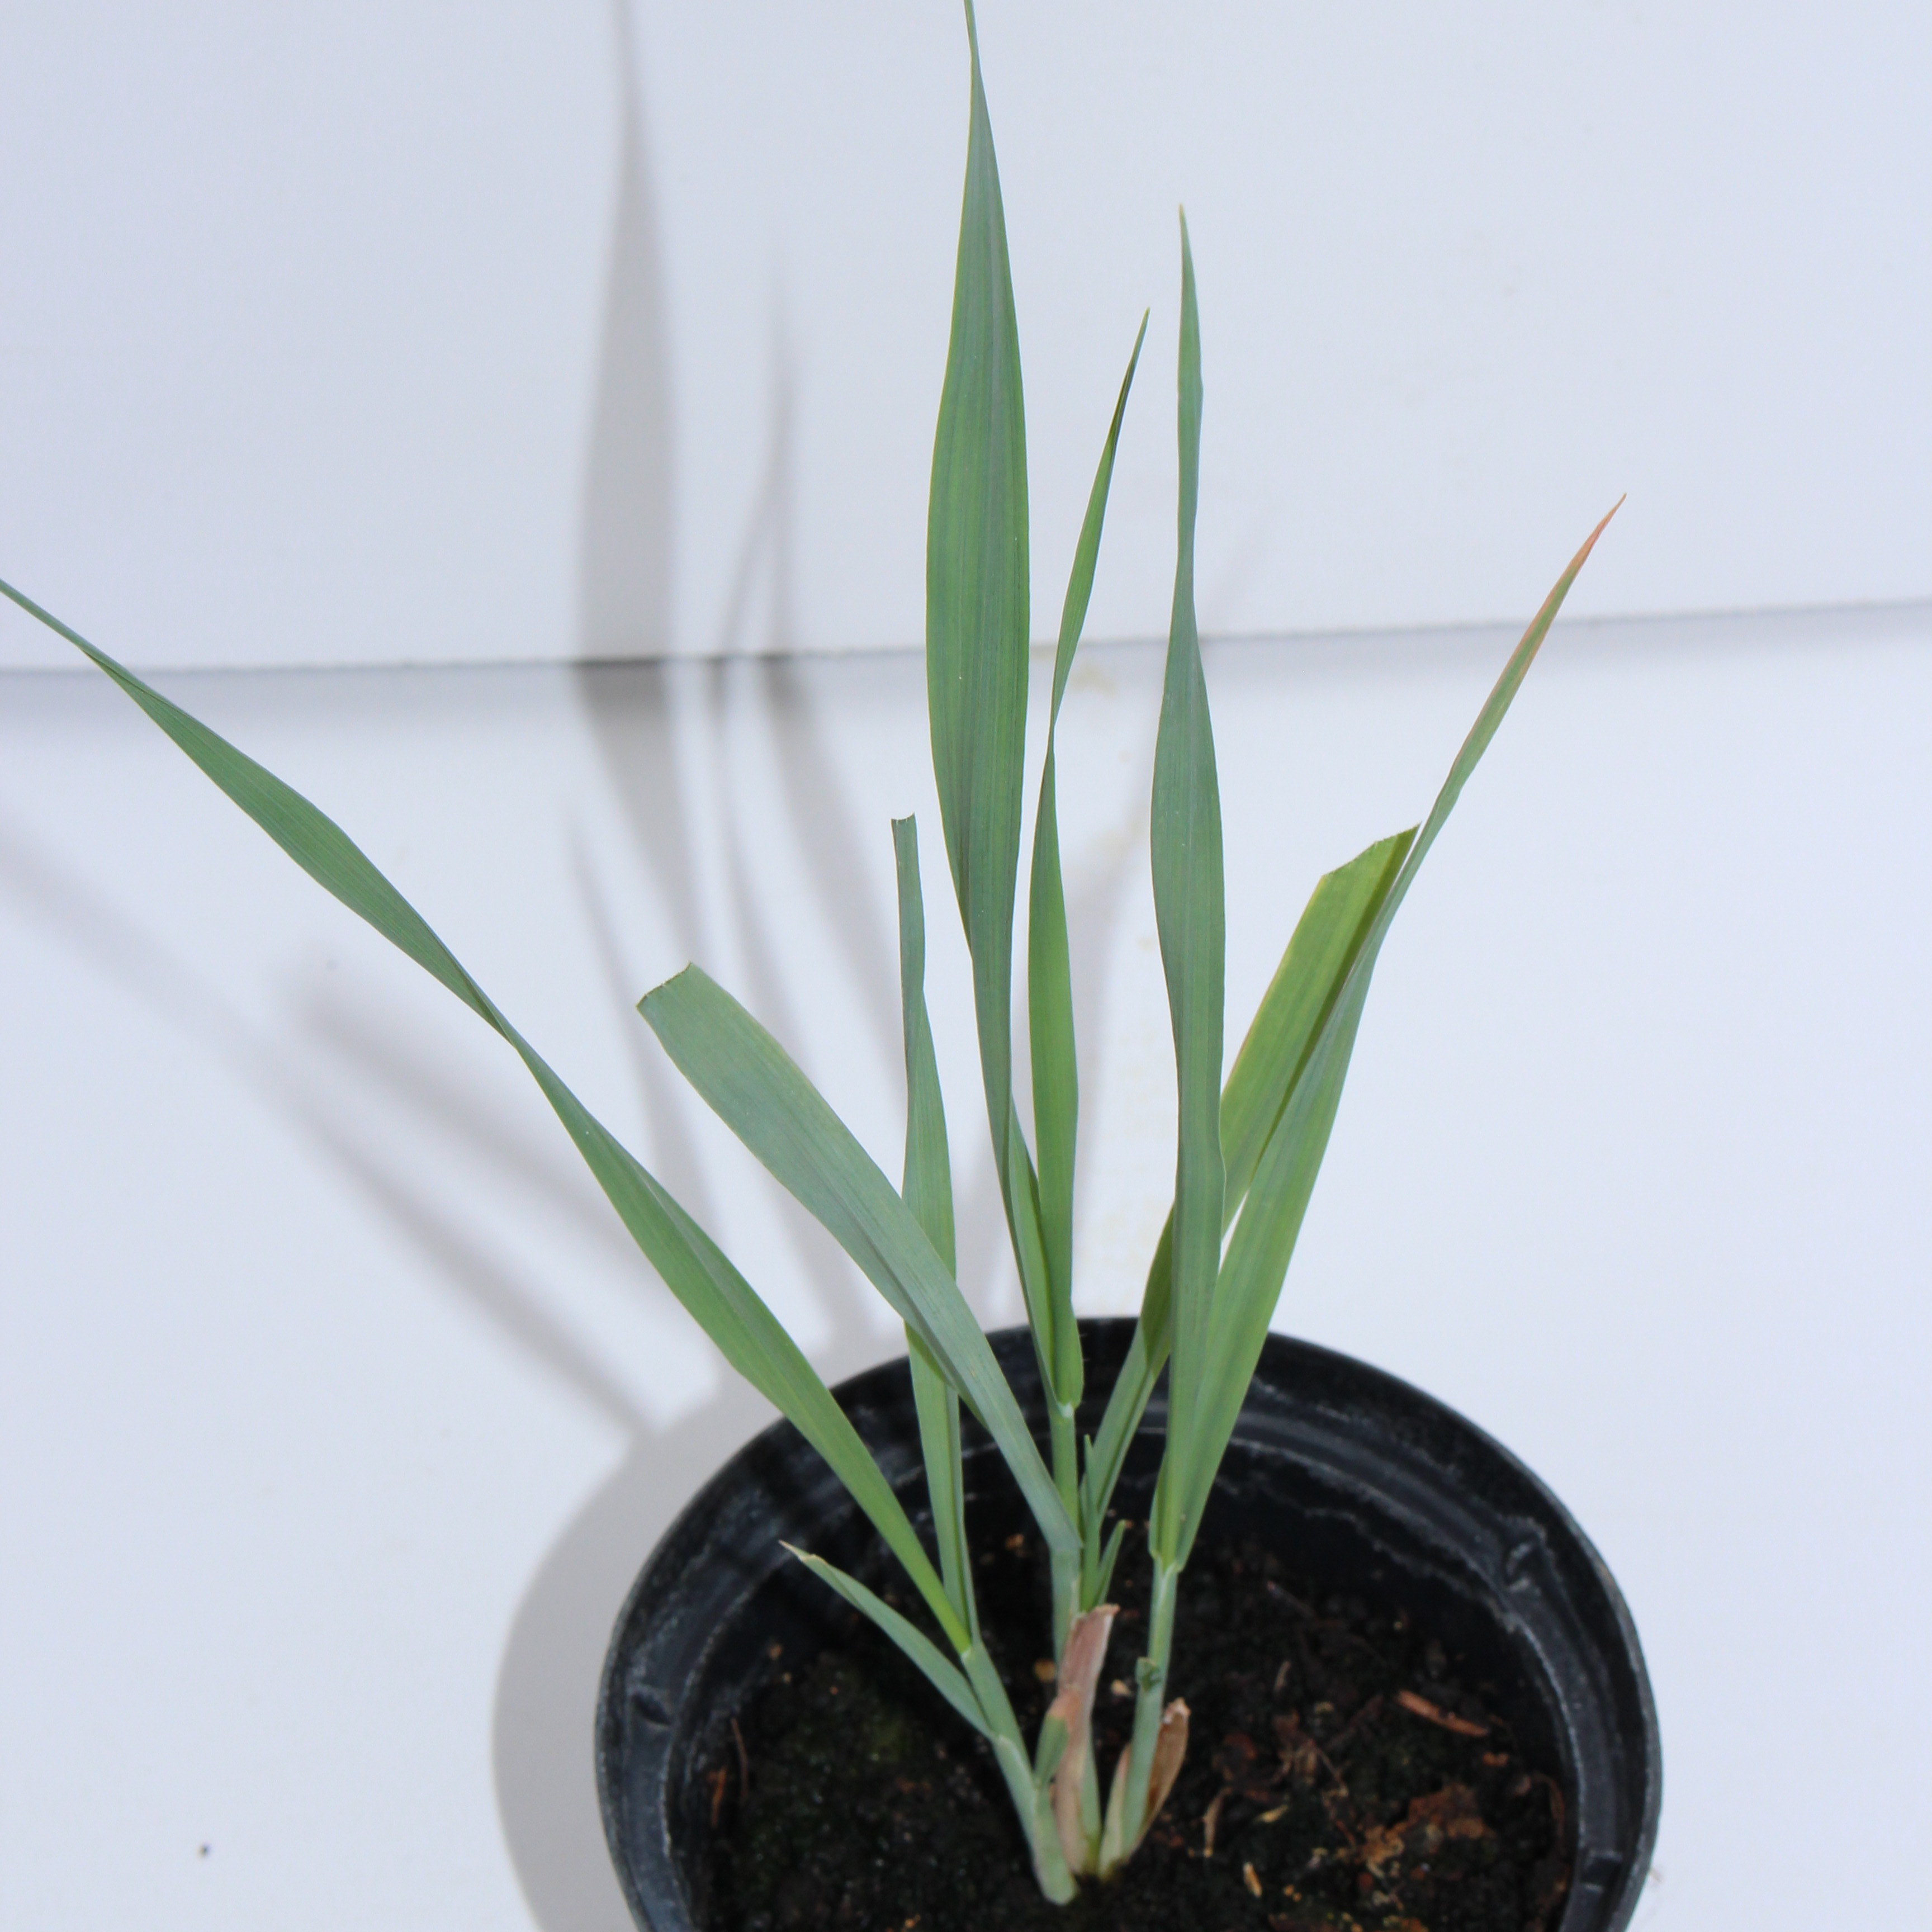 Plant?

Avena sterilis
